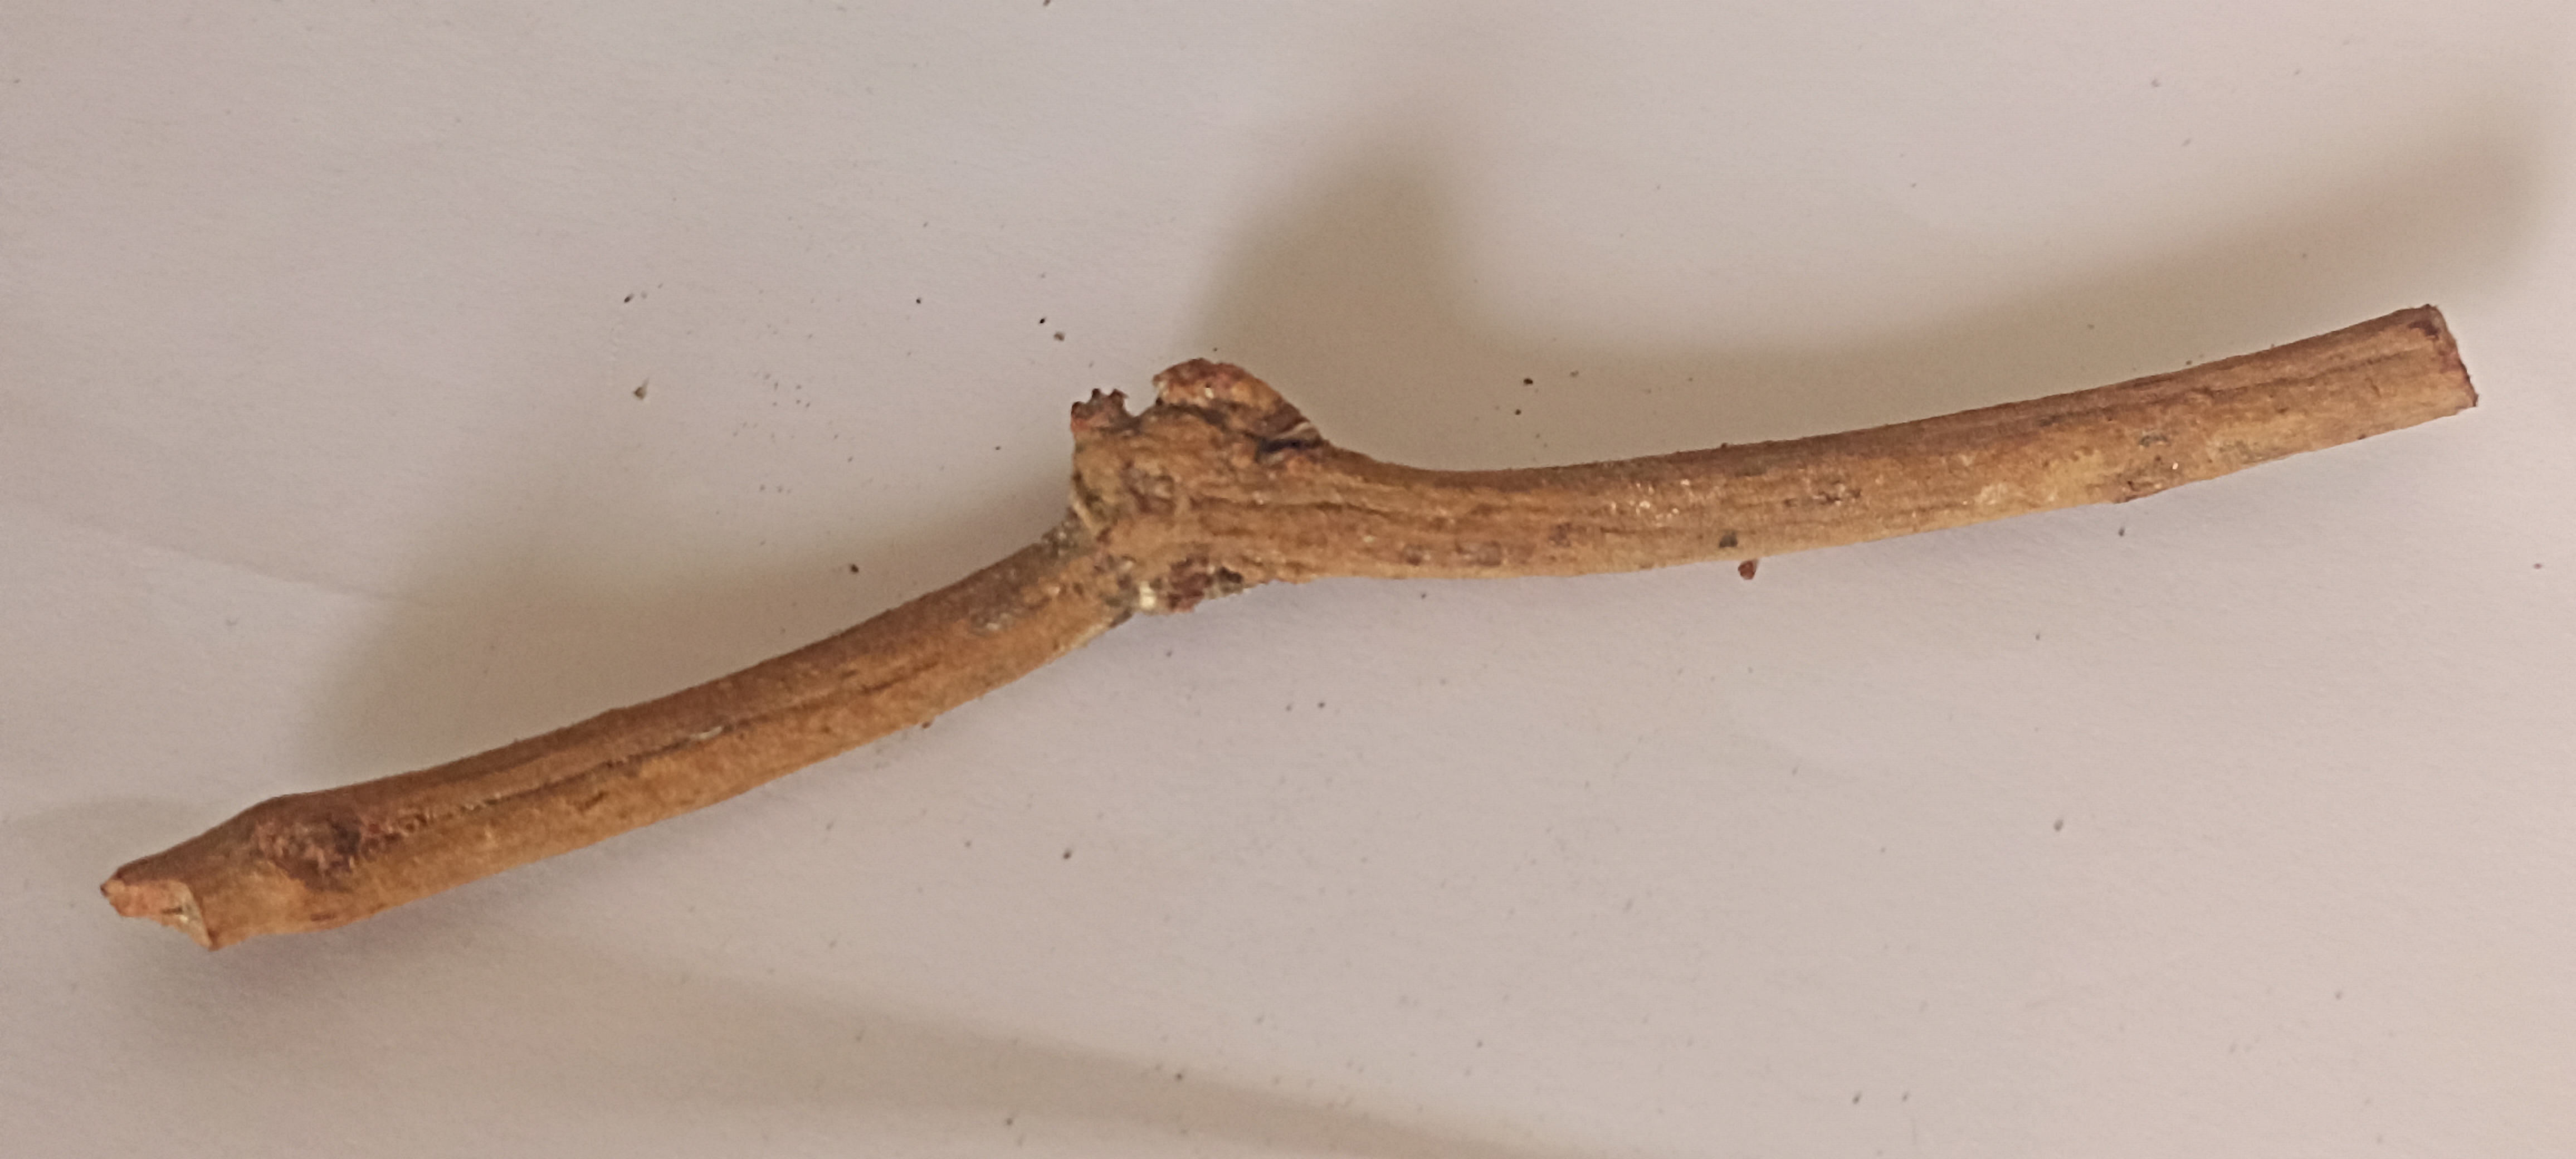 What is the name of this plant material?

manjistha
